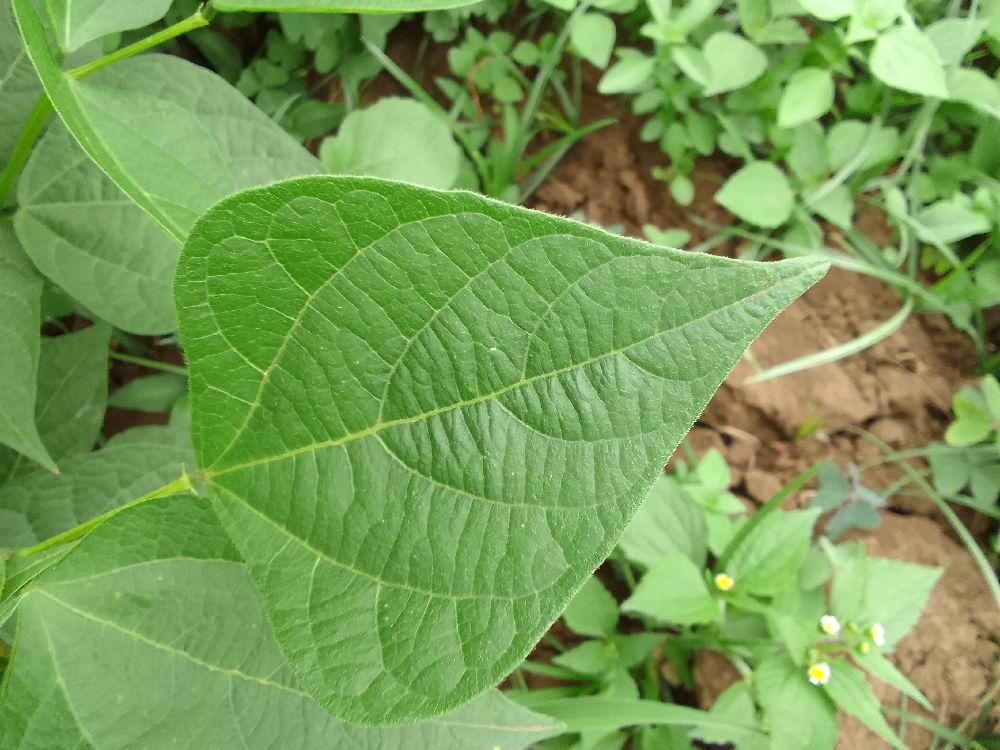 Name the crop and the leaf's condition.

common bean, healthy
